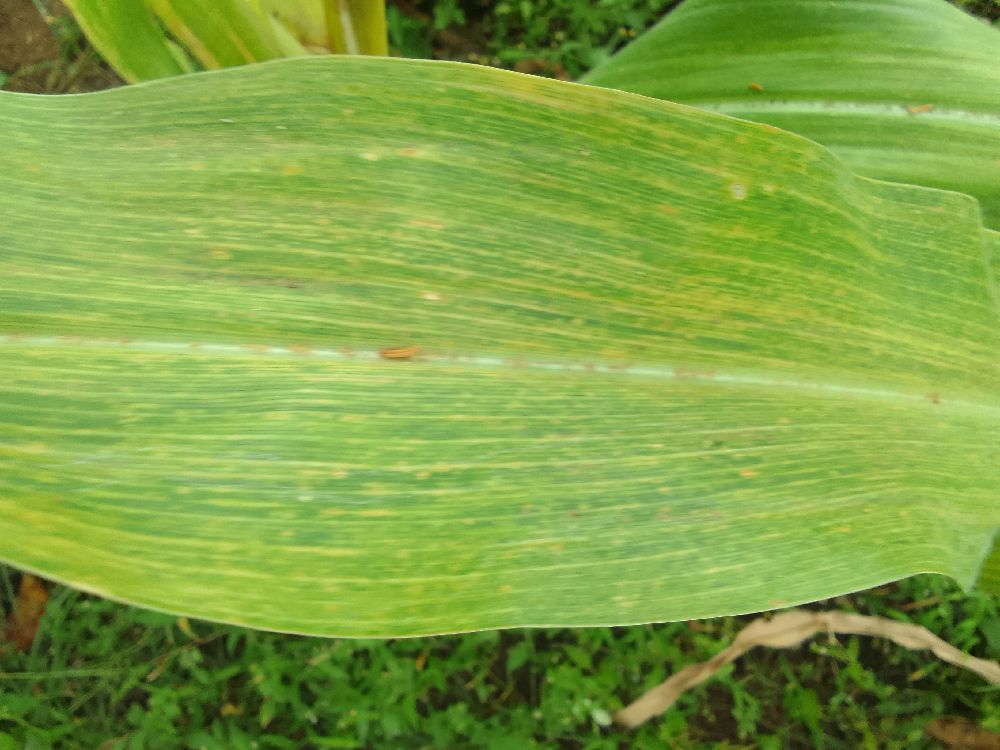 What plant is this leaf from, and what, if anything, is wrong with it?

maize, maize lethal necrosis
